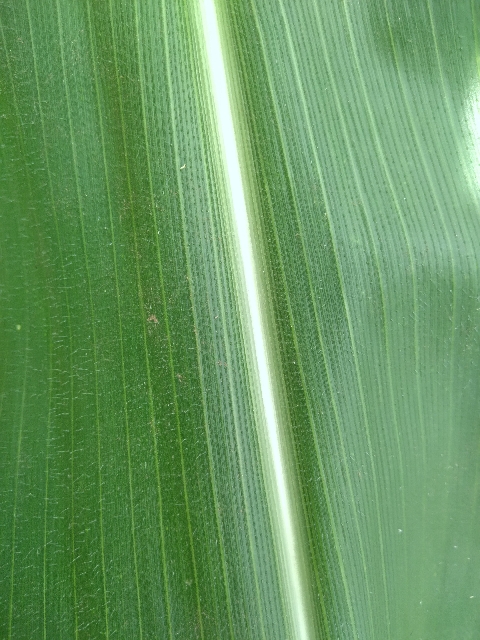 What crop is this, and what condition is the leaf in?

maize, healthy
